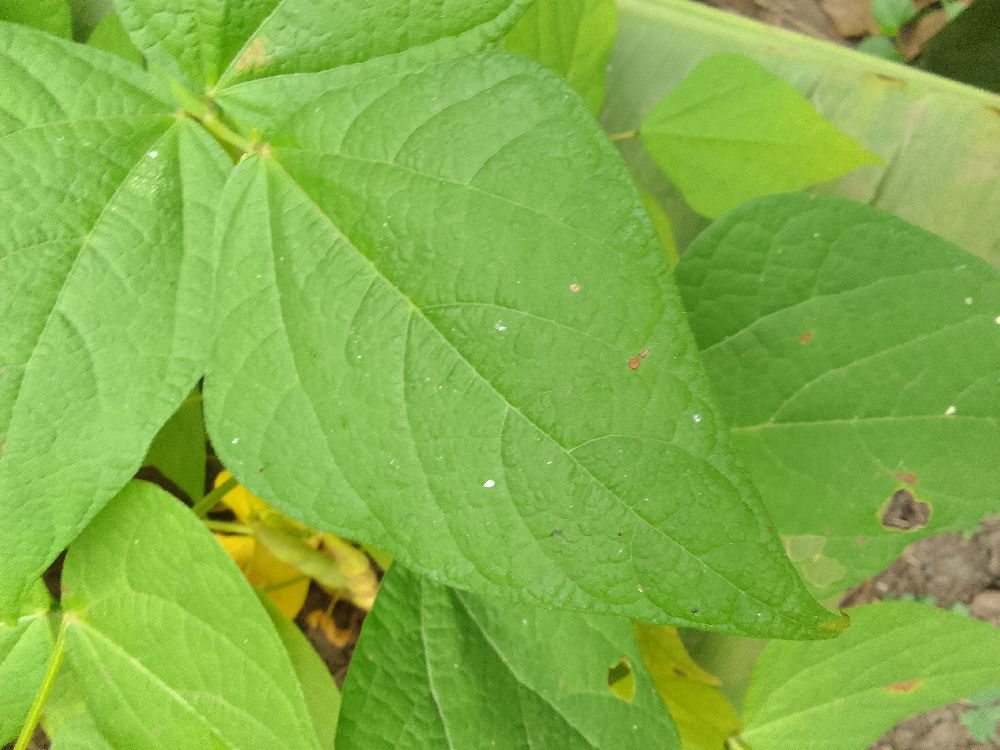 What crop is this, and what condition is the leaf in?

common bean, healthy
